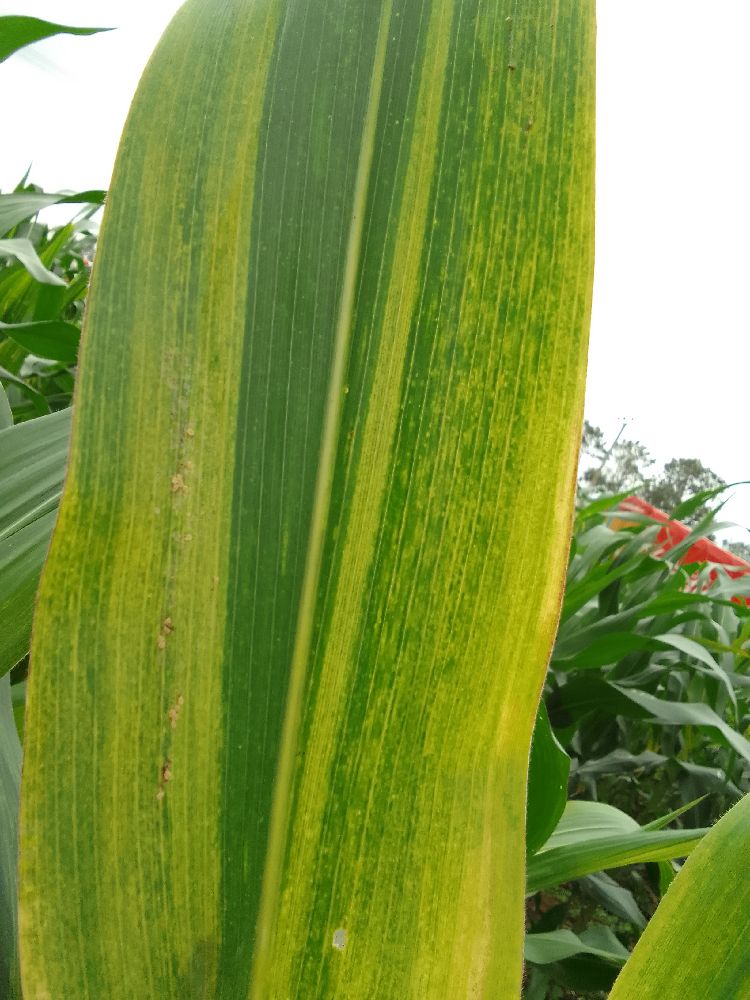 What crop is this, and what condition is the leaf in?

maize, maize lethal necrosis
